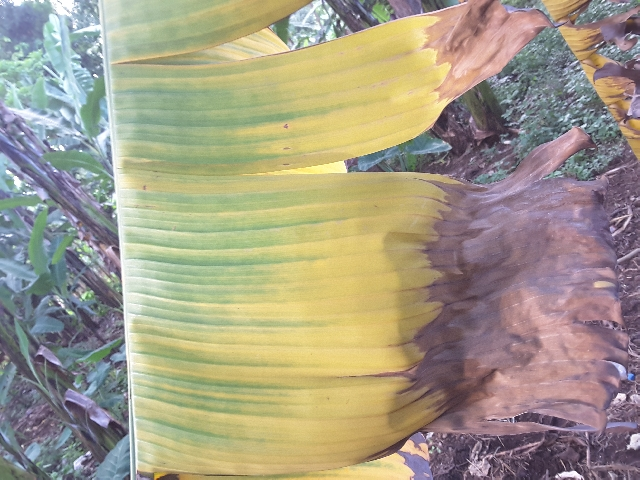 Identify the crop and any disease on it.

banana, fusarium wilt race 1
